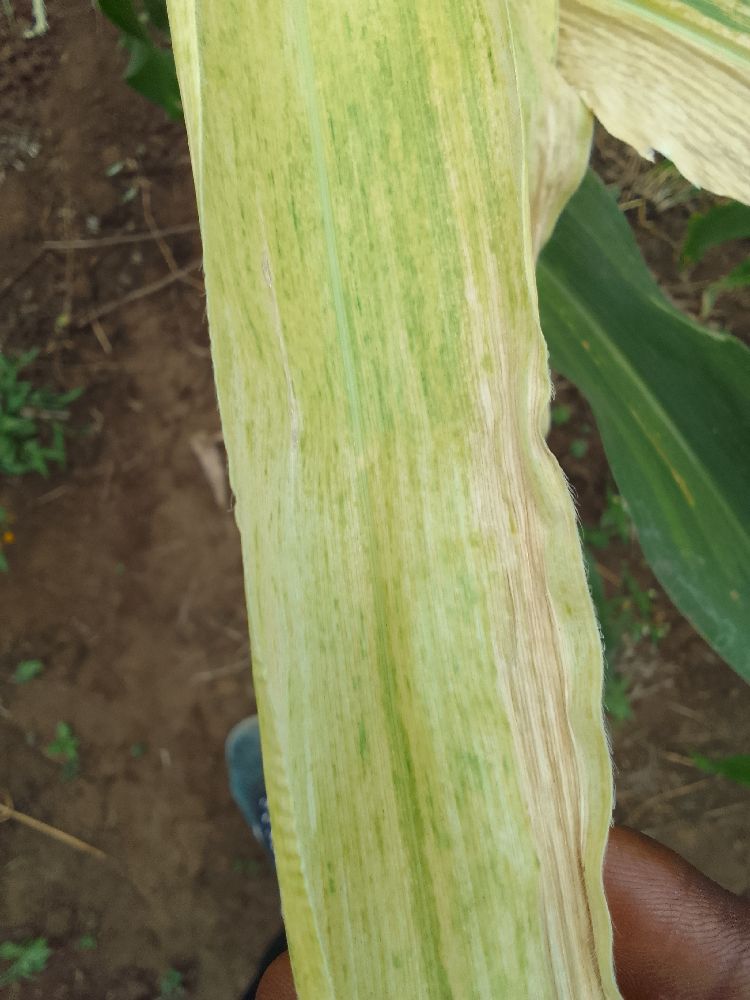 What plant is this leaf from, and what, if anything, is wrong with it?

maize, maize lethal necrosis
